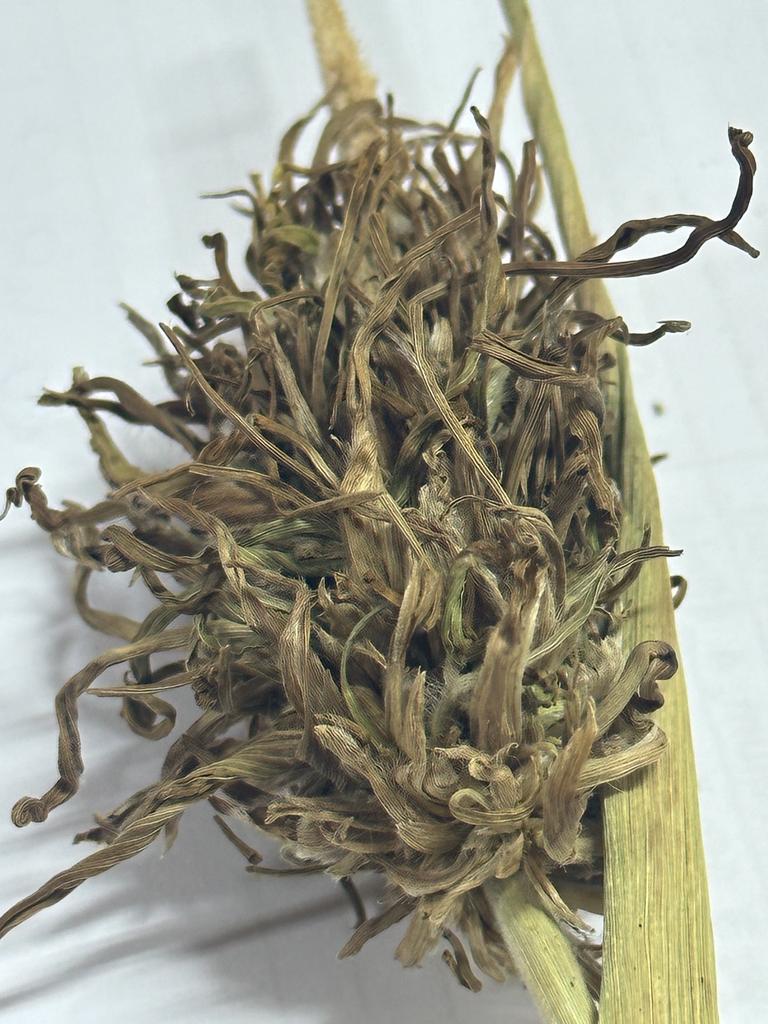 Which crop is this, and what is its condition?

pearl millet, sclerospora graminicola
